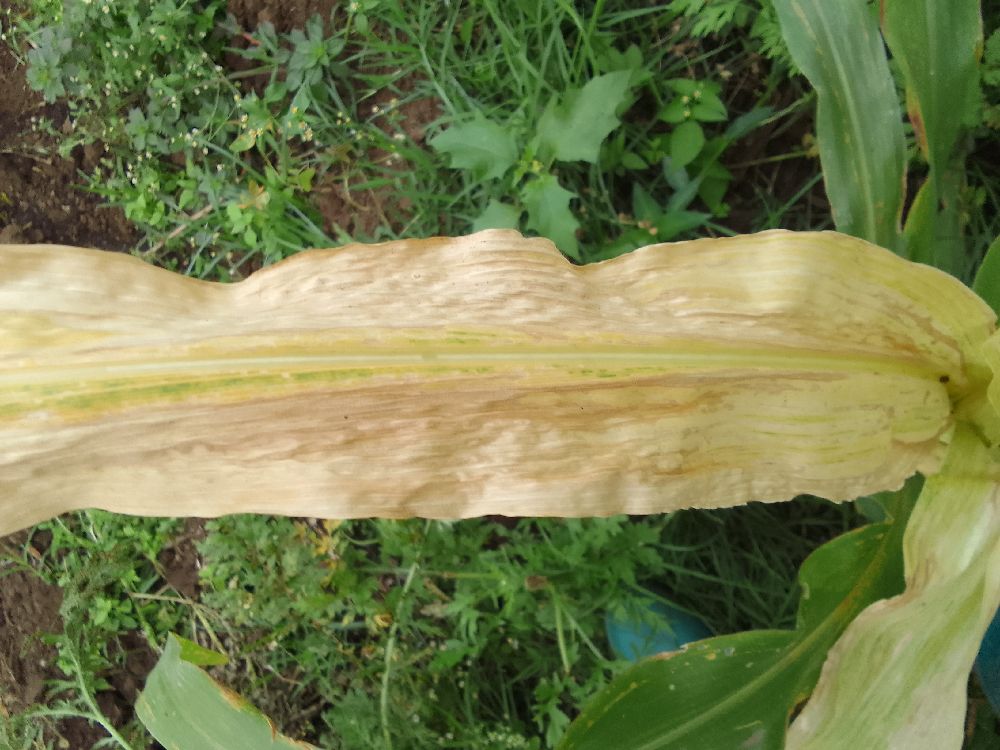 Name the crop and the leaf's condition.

maize, maize lethal necrosis
